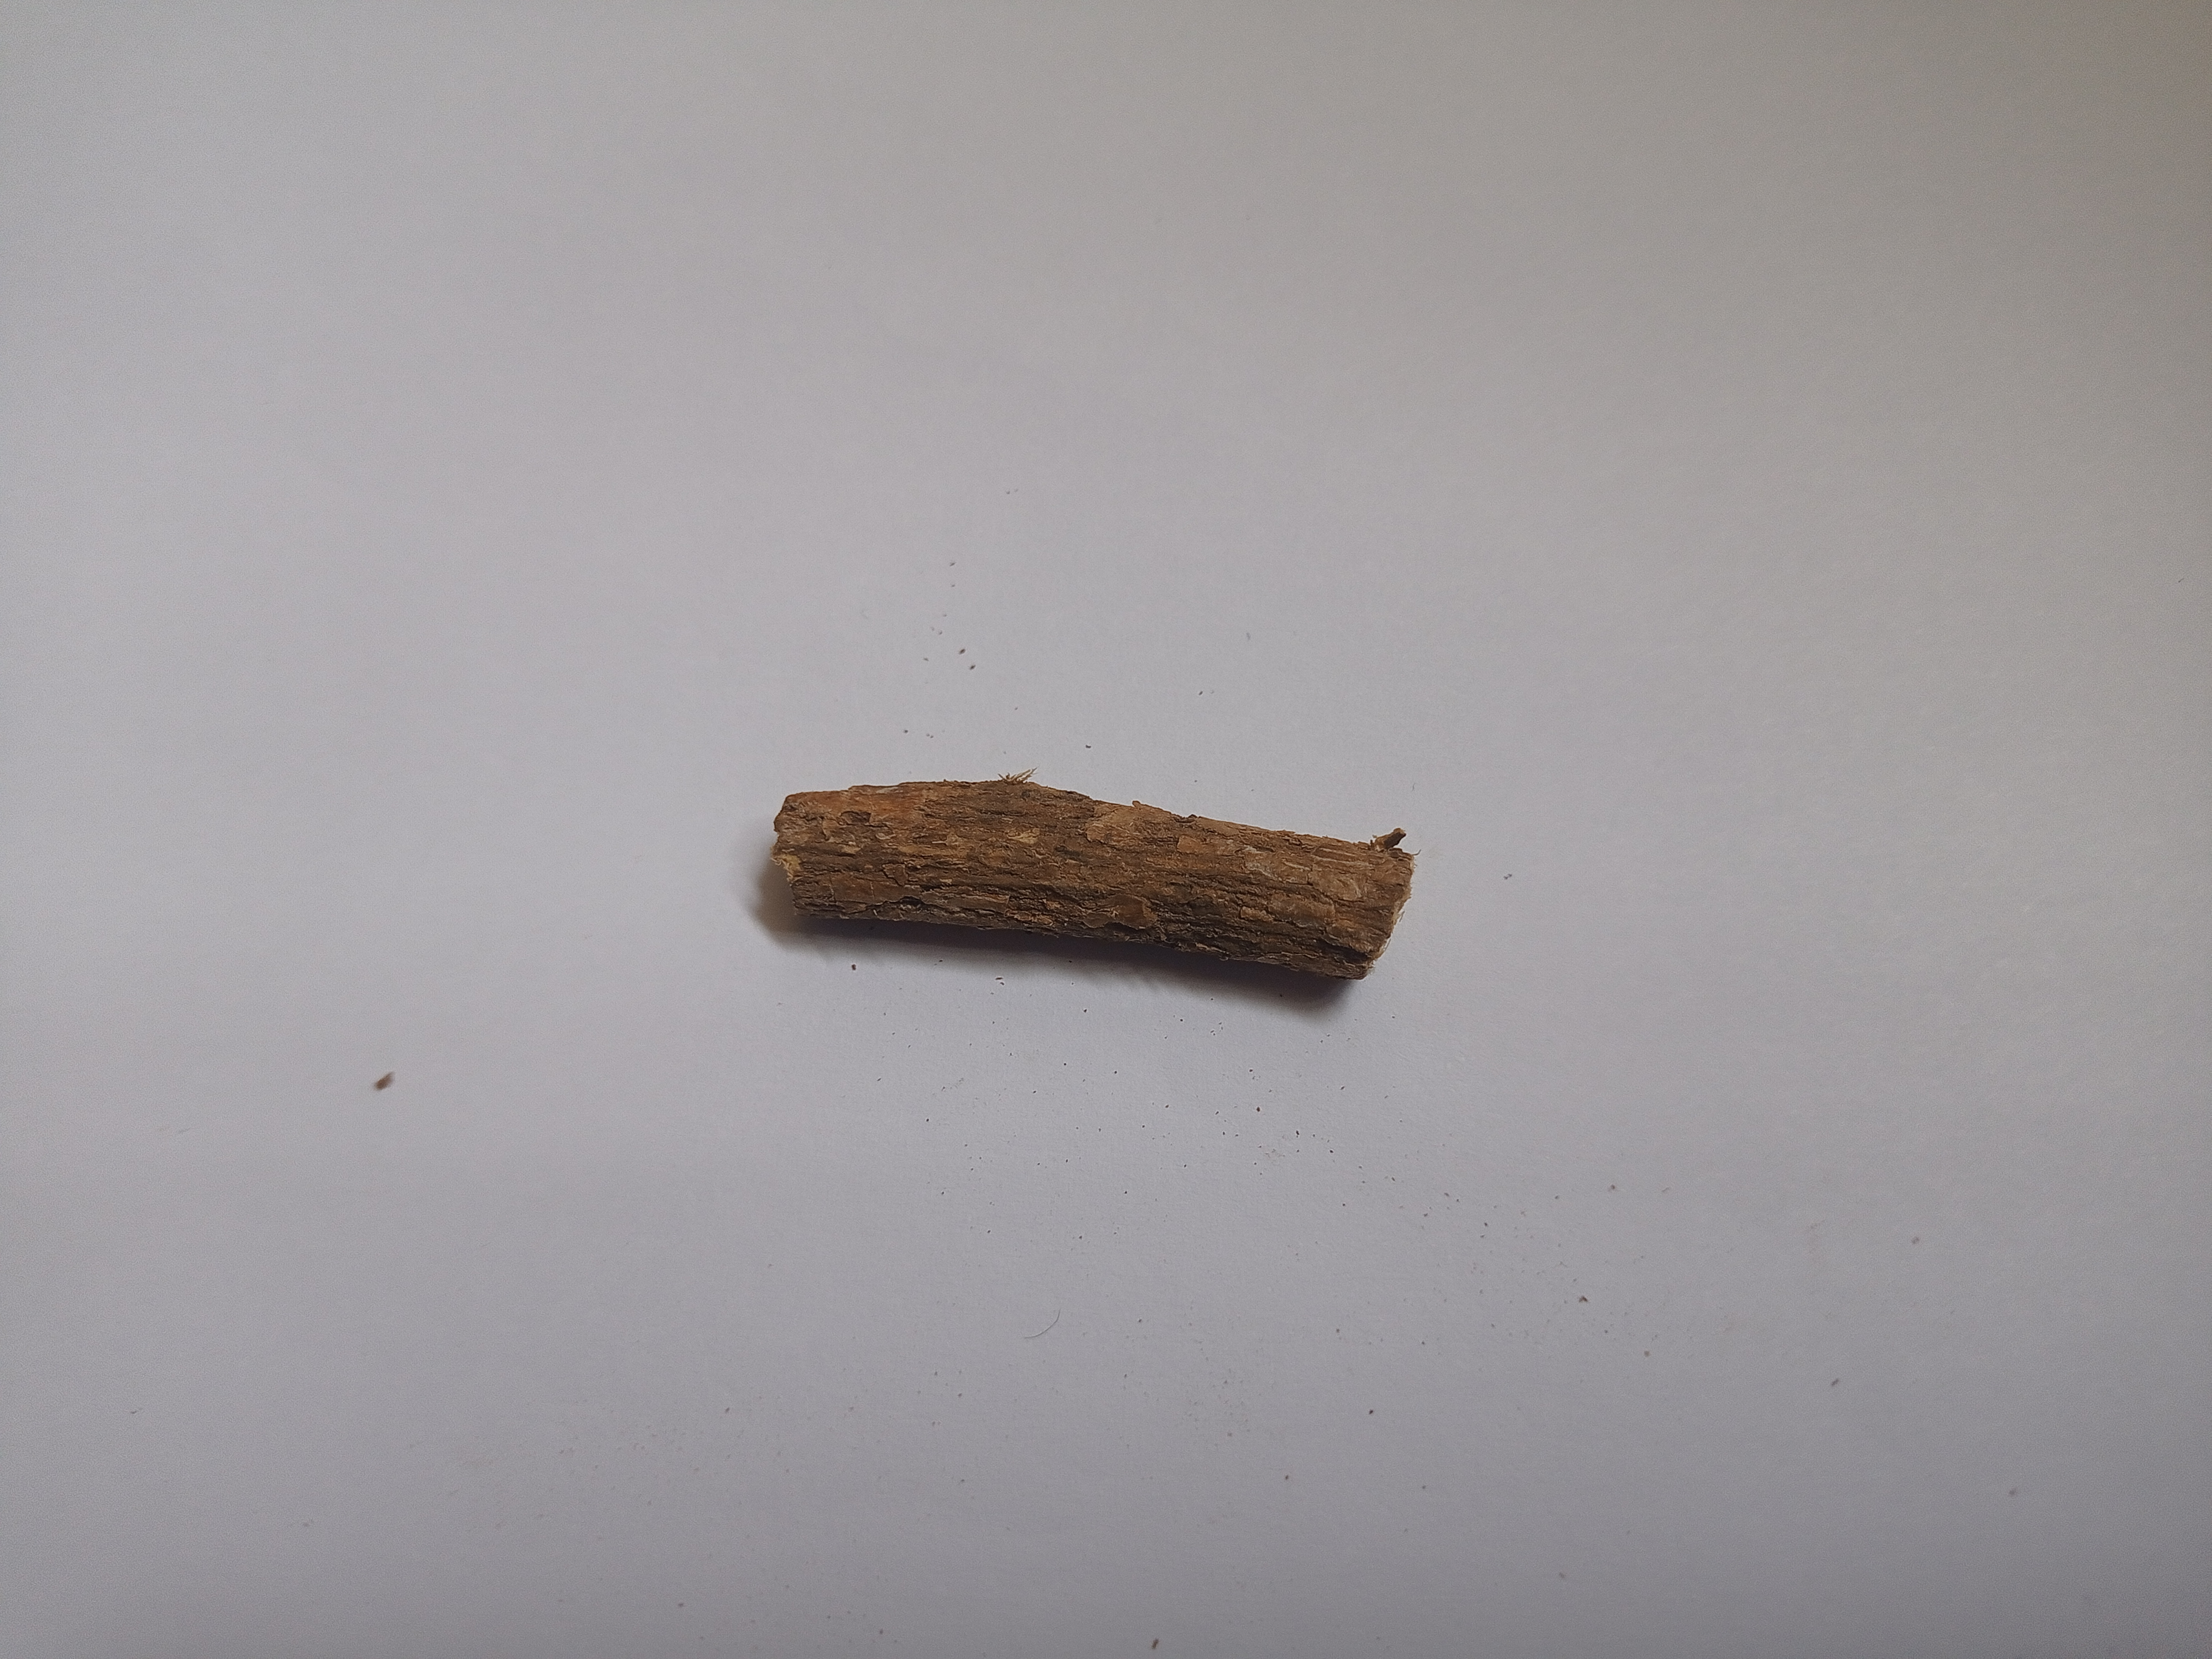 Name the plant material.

jesthamadh
